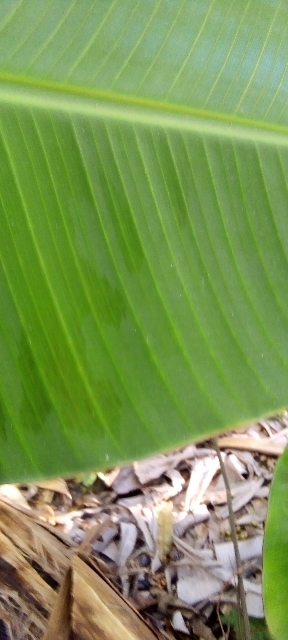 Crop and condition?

banana, healthy
